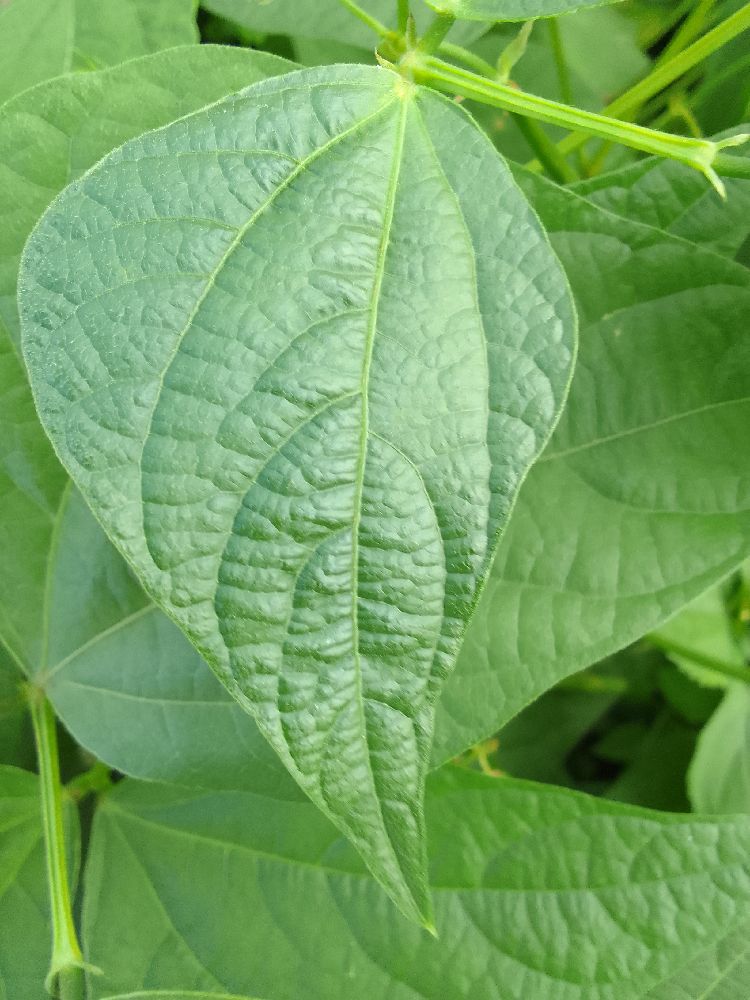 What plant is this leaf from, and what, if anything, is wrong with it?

common bean, healthy
